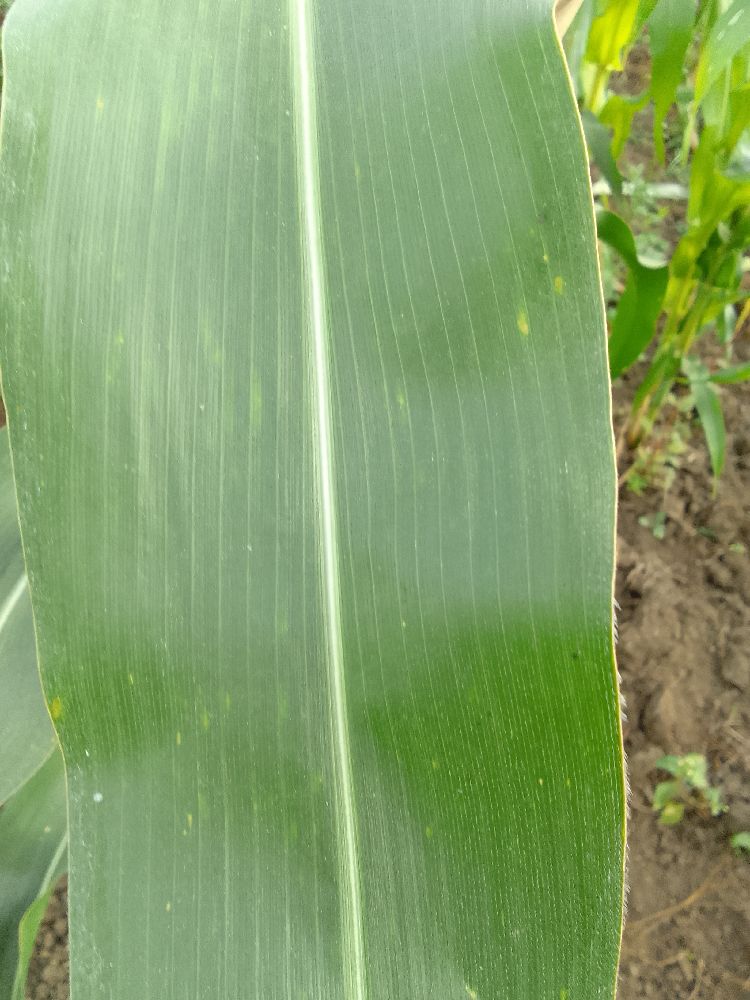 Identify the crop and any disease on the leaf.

maize, healthy
